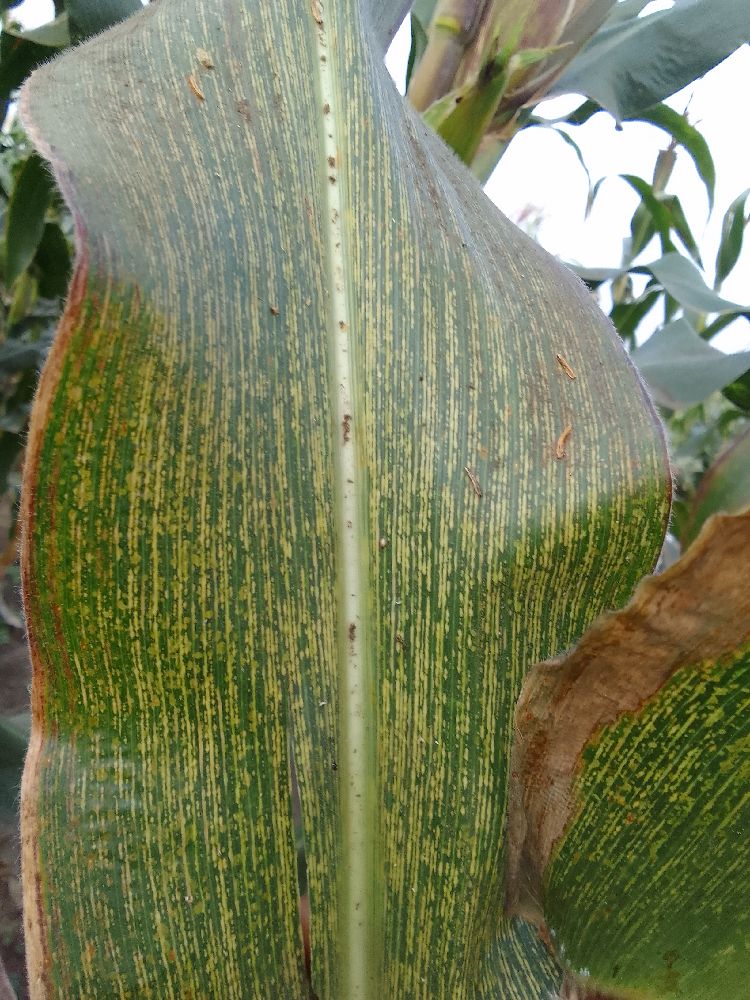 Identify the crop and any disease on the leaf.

maize, maize streak virus
